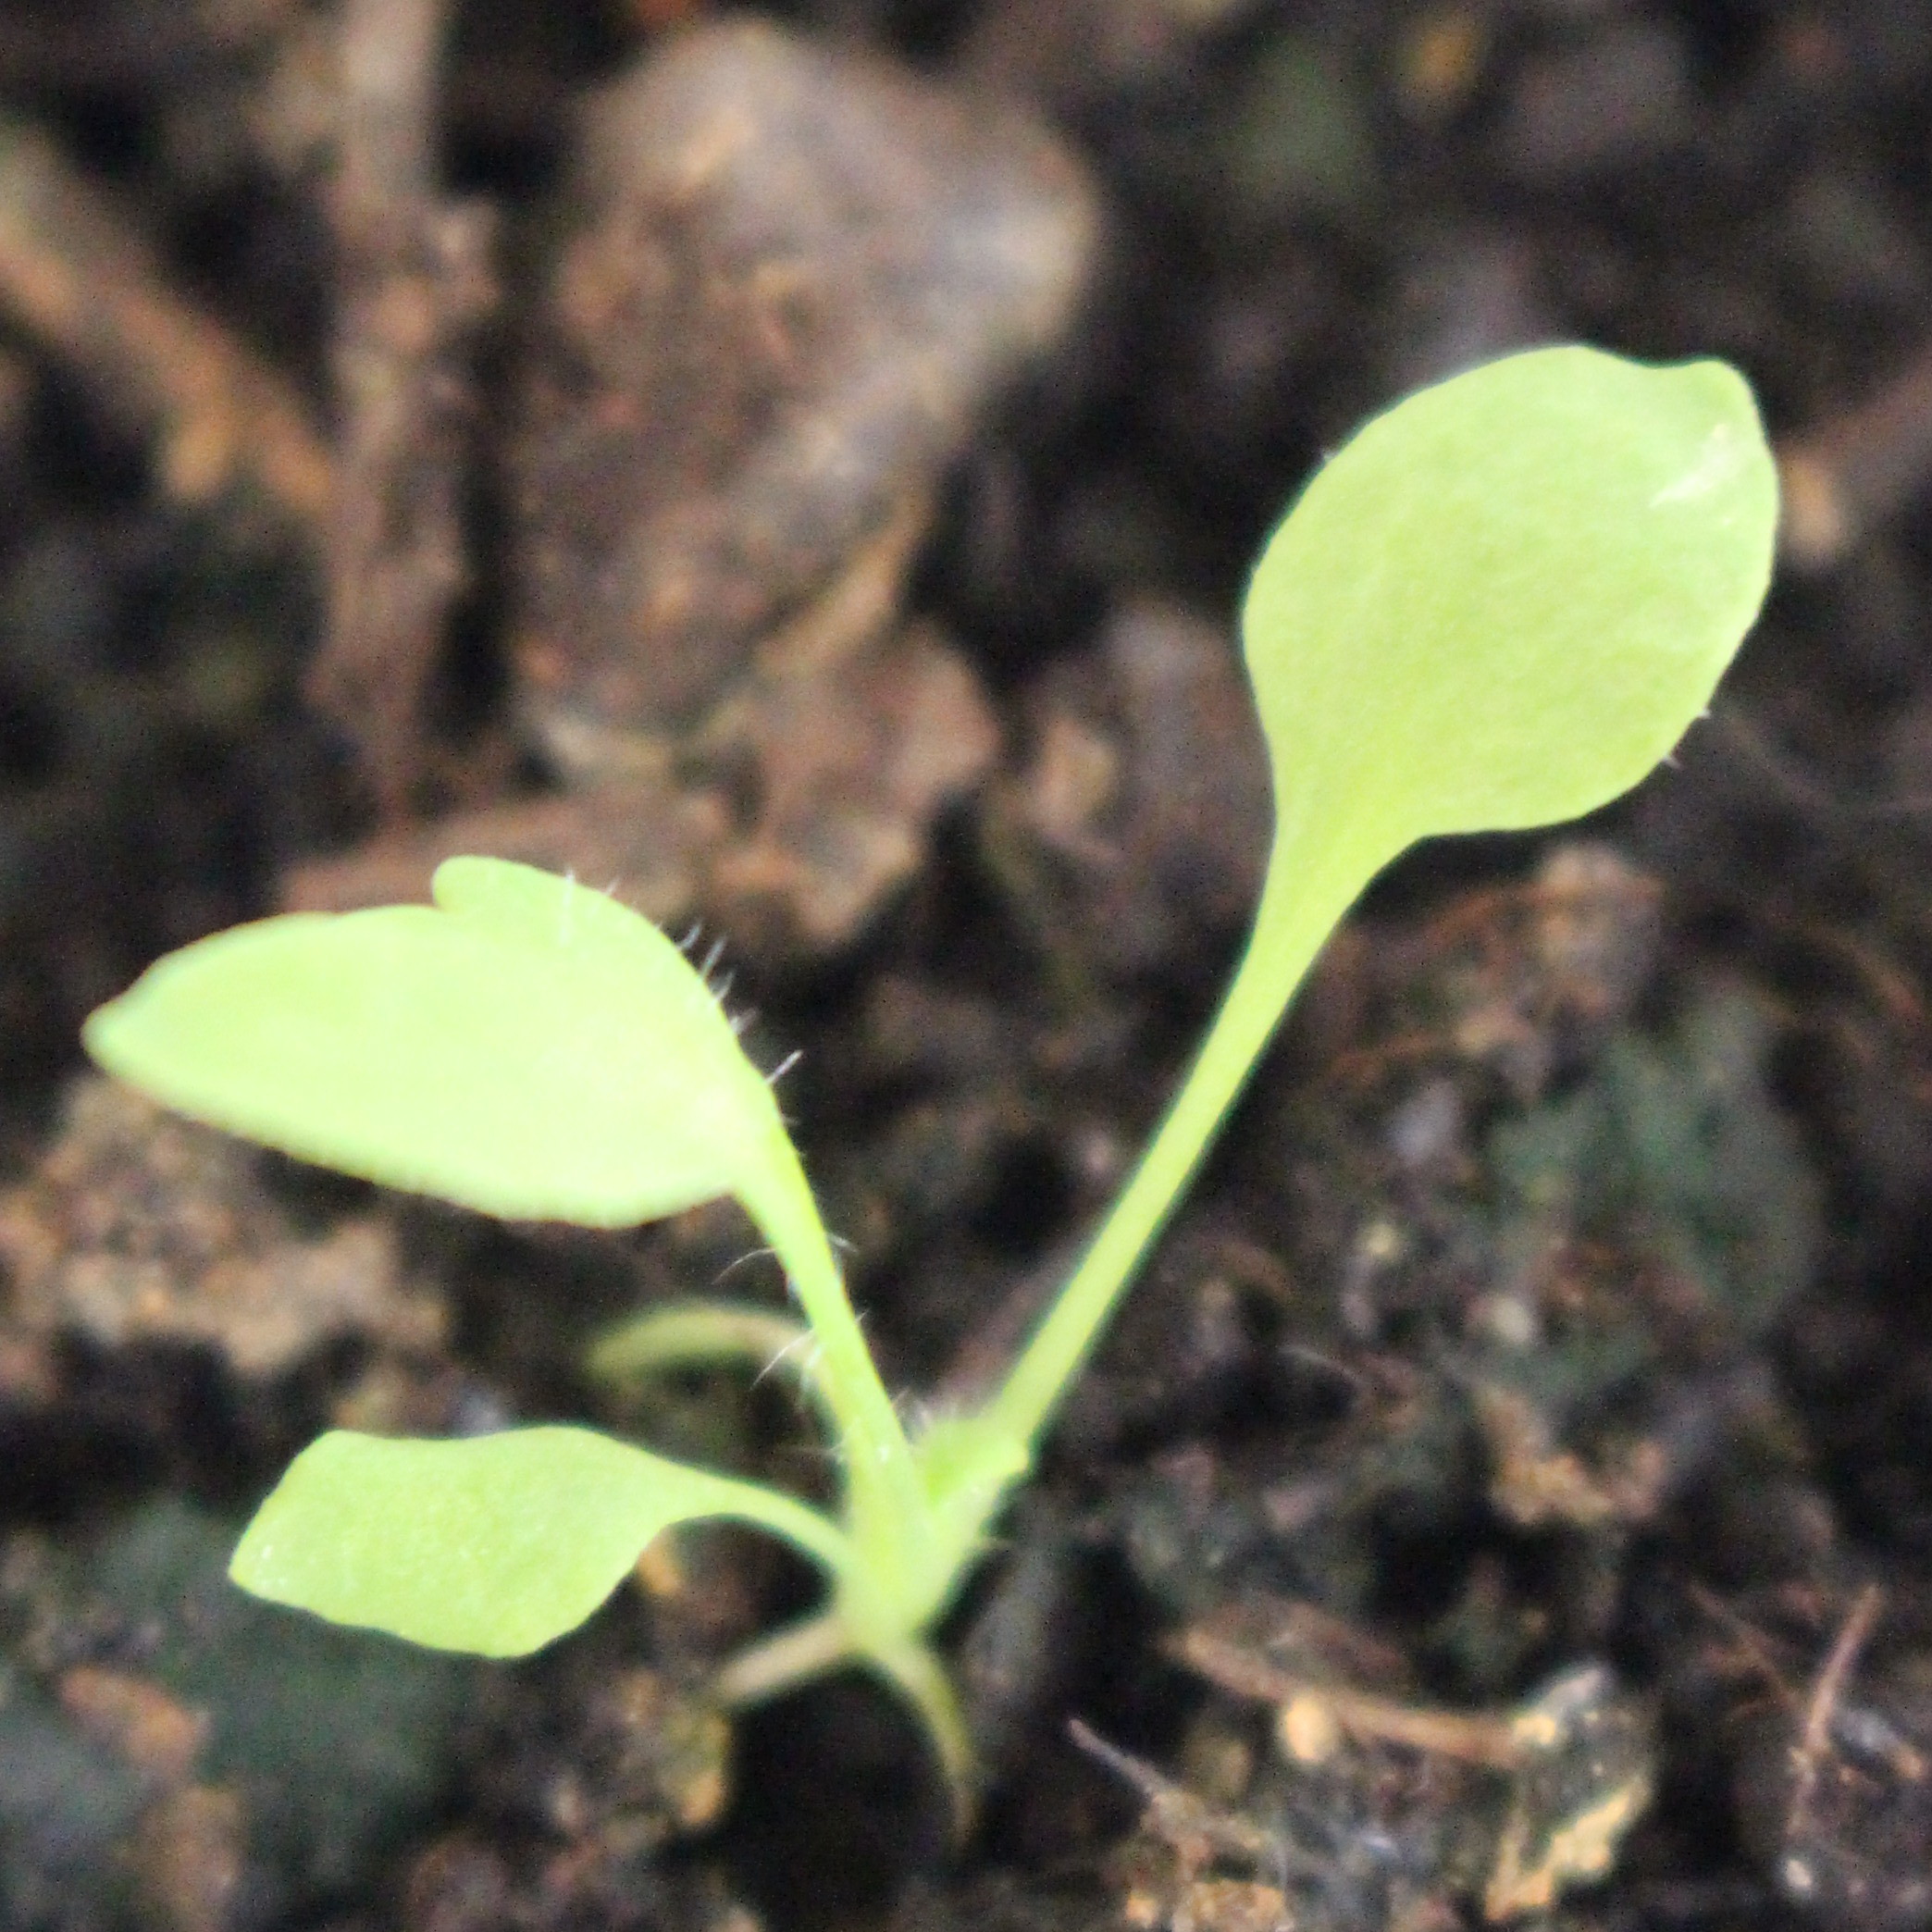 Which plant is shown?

Papaver rhoeas
